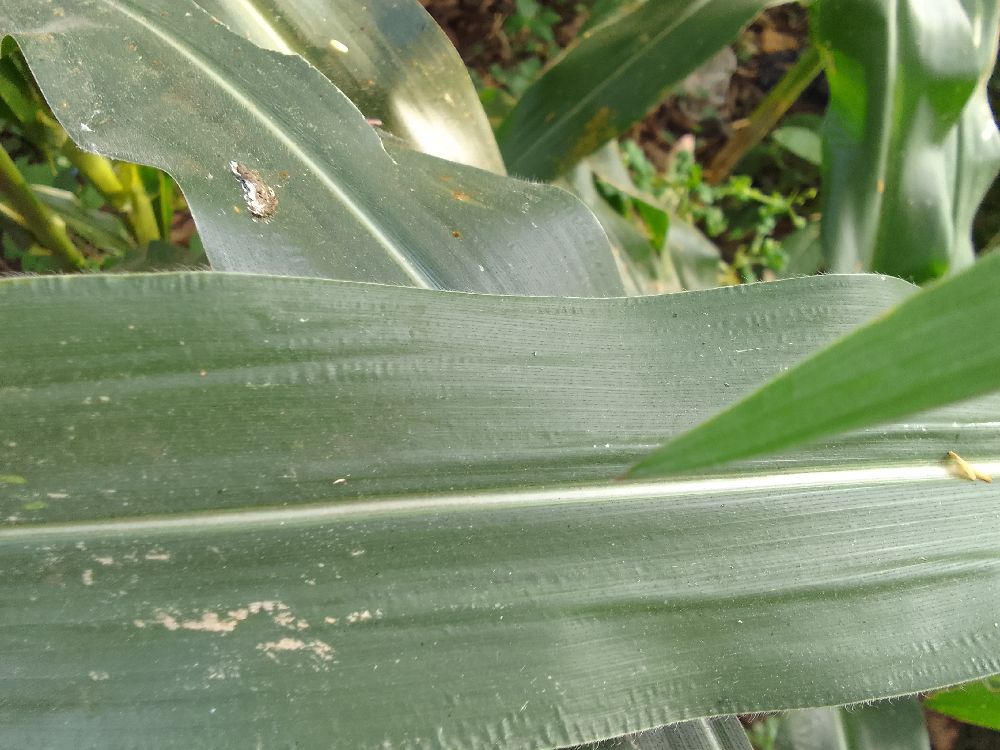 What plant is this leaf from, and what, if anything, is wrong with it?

maize, healthy
